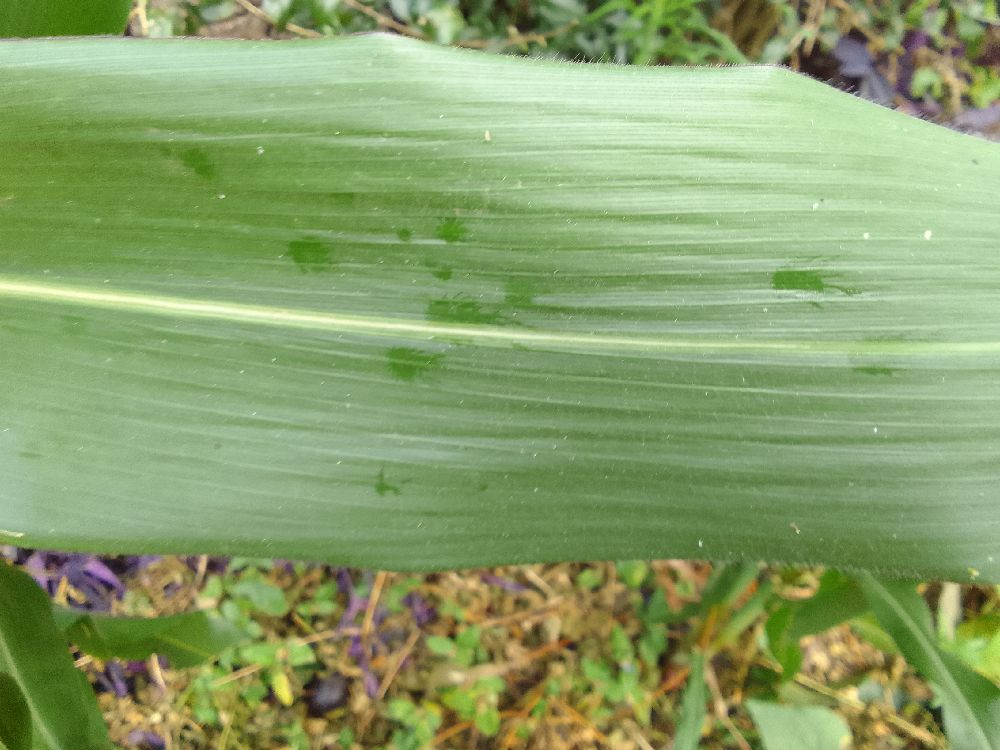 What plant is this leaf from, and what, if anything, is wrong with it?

maize, healthy
